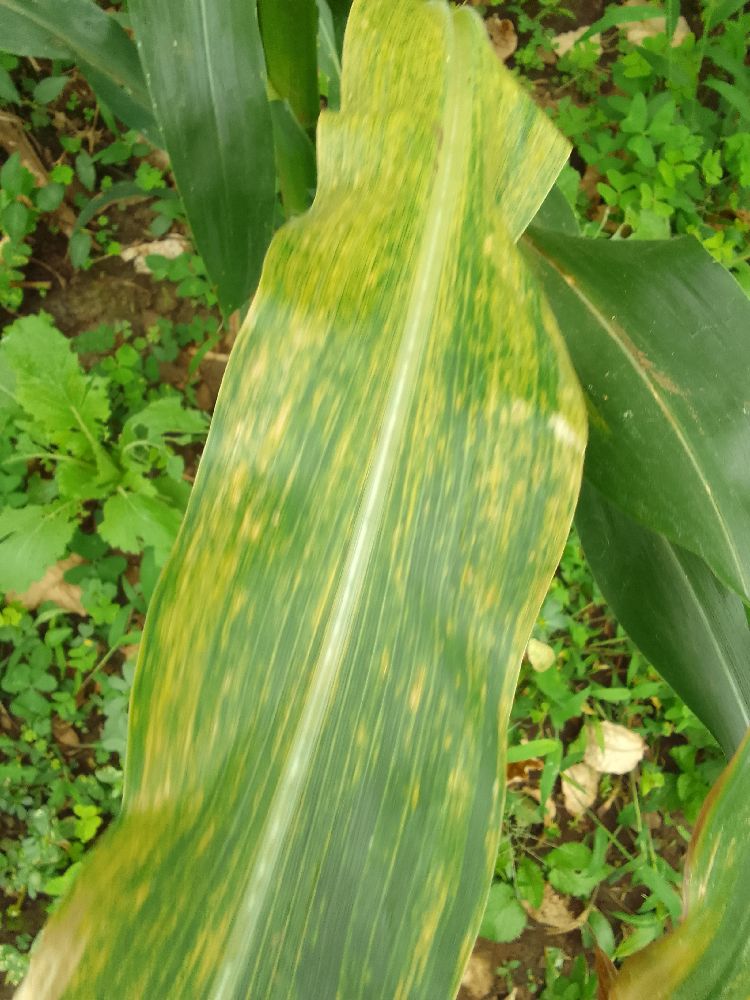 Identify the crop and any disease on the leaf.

maize, maize lethal necrosis
